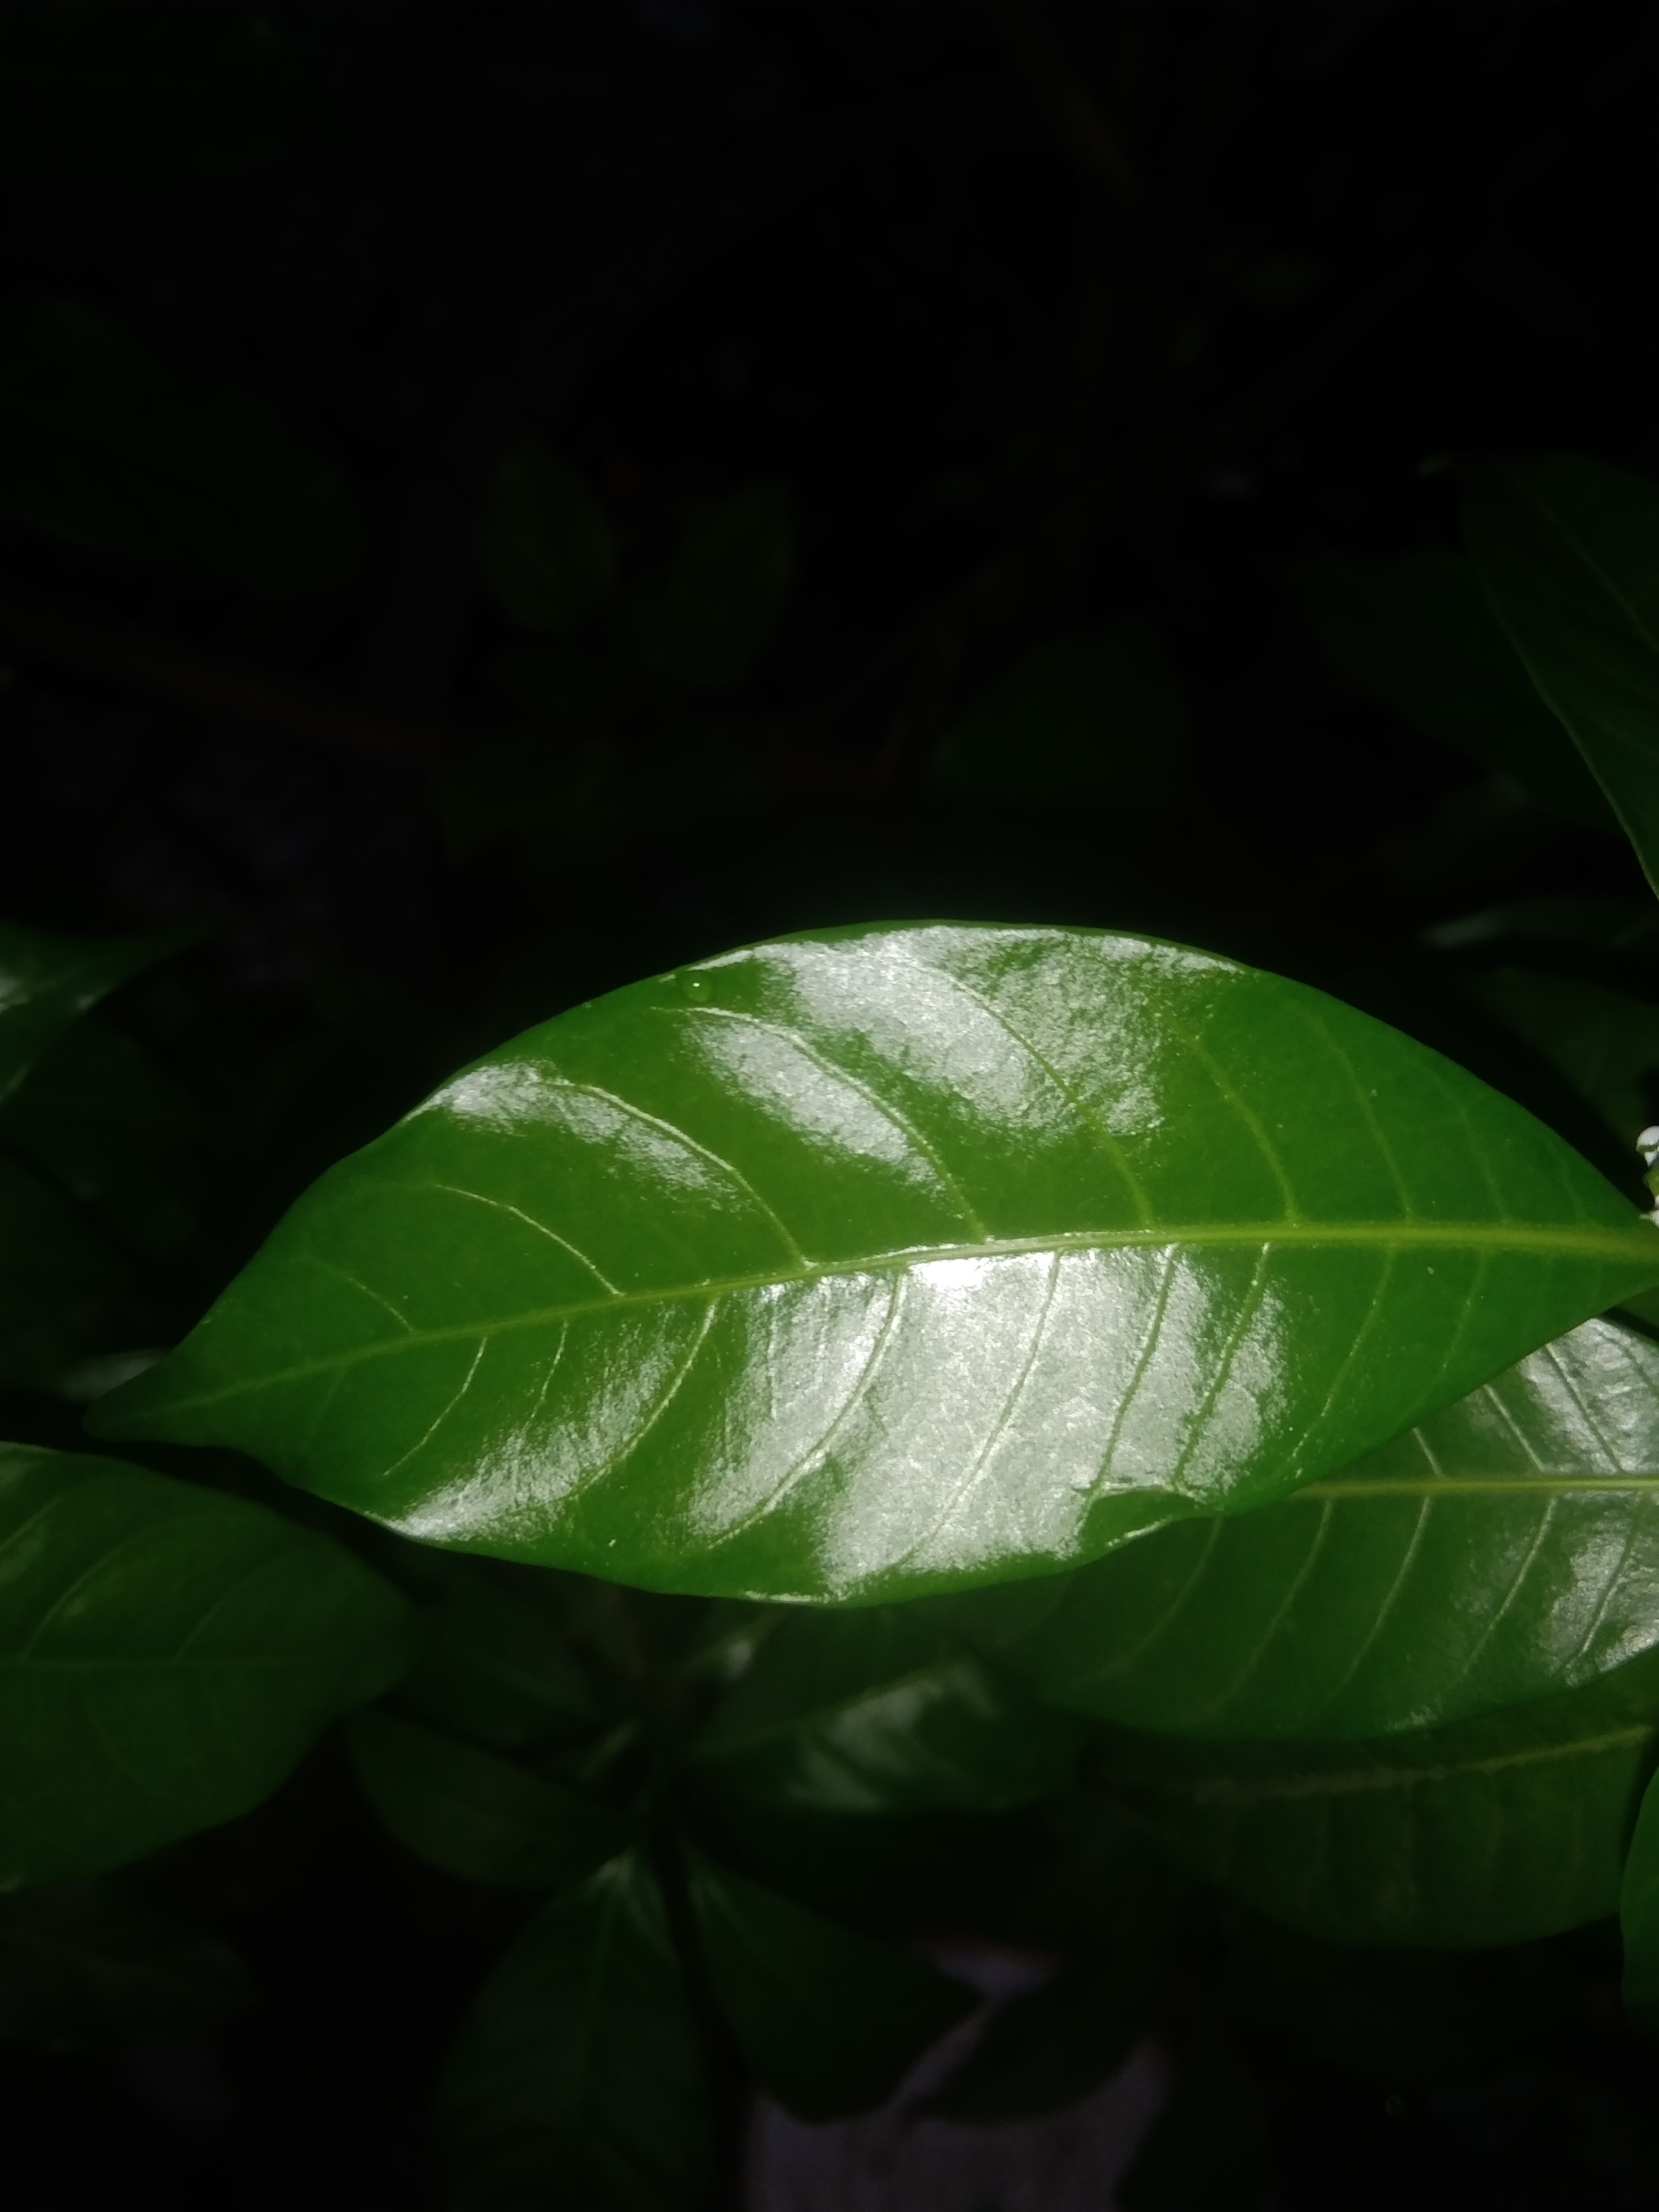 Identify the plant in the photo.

togor
